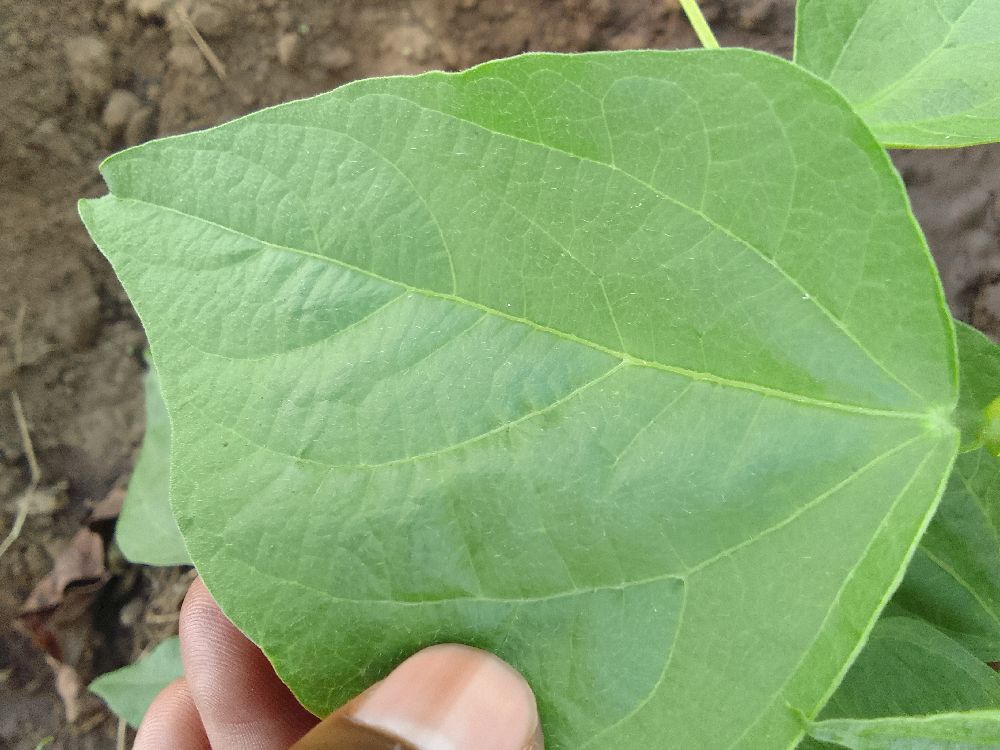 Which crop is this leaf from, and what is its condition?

common bean, healthy
